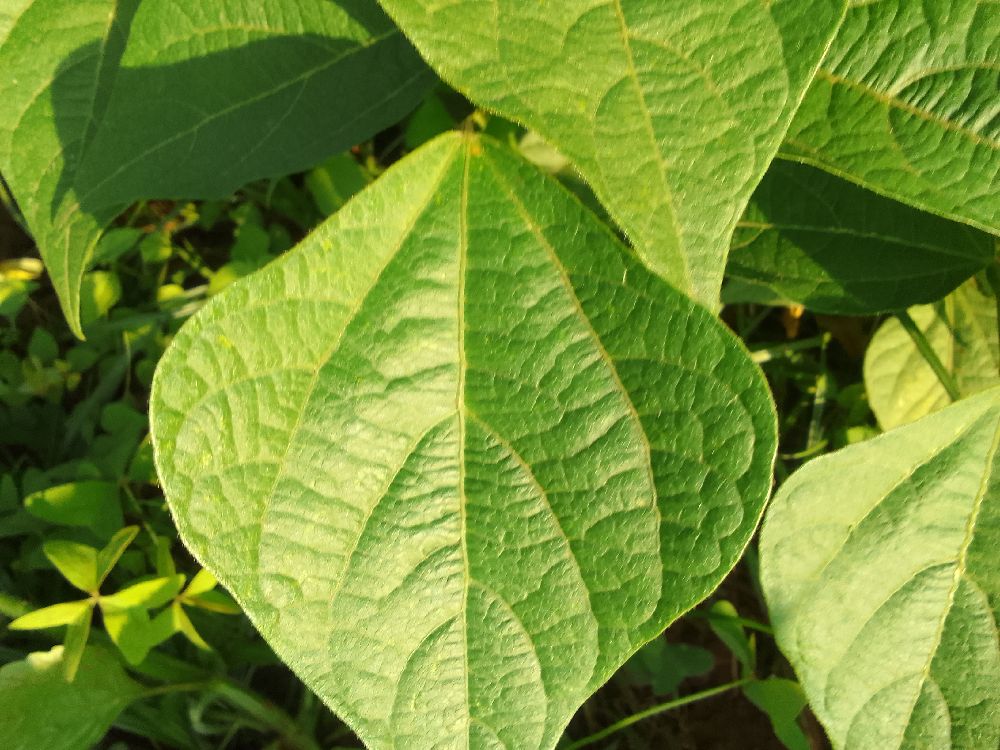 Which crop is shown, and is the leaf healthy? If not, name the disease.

common bean, healthy
